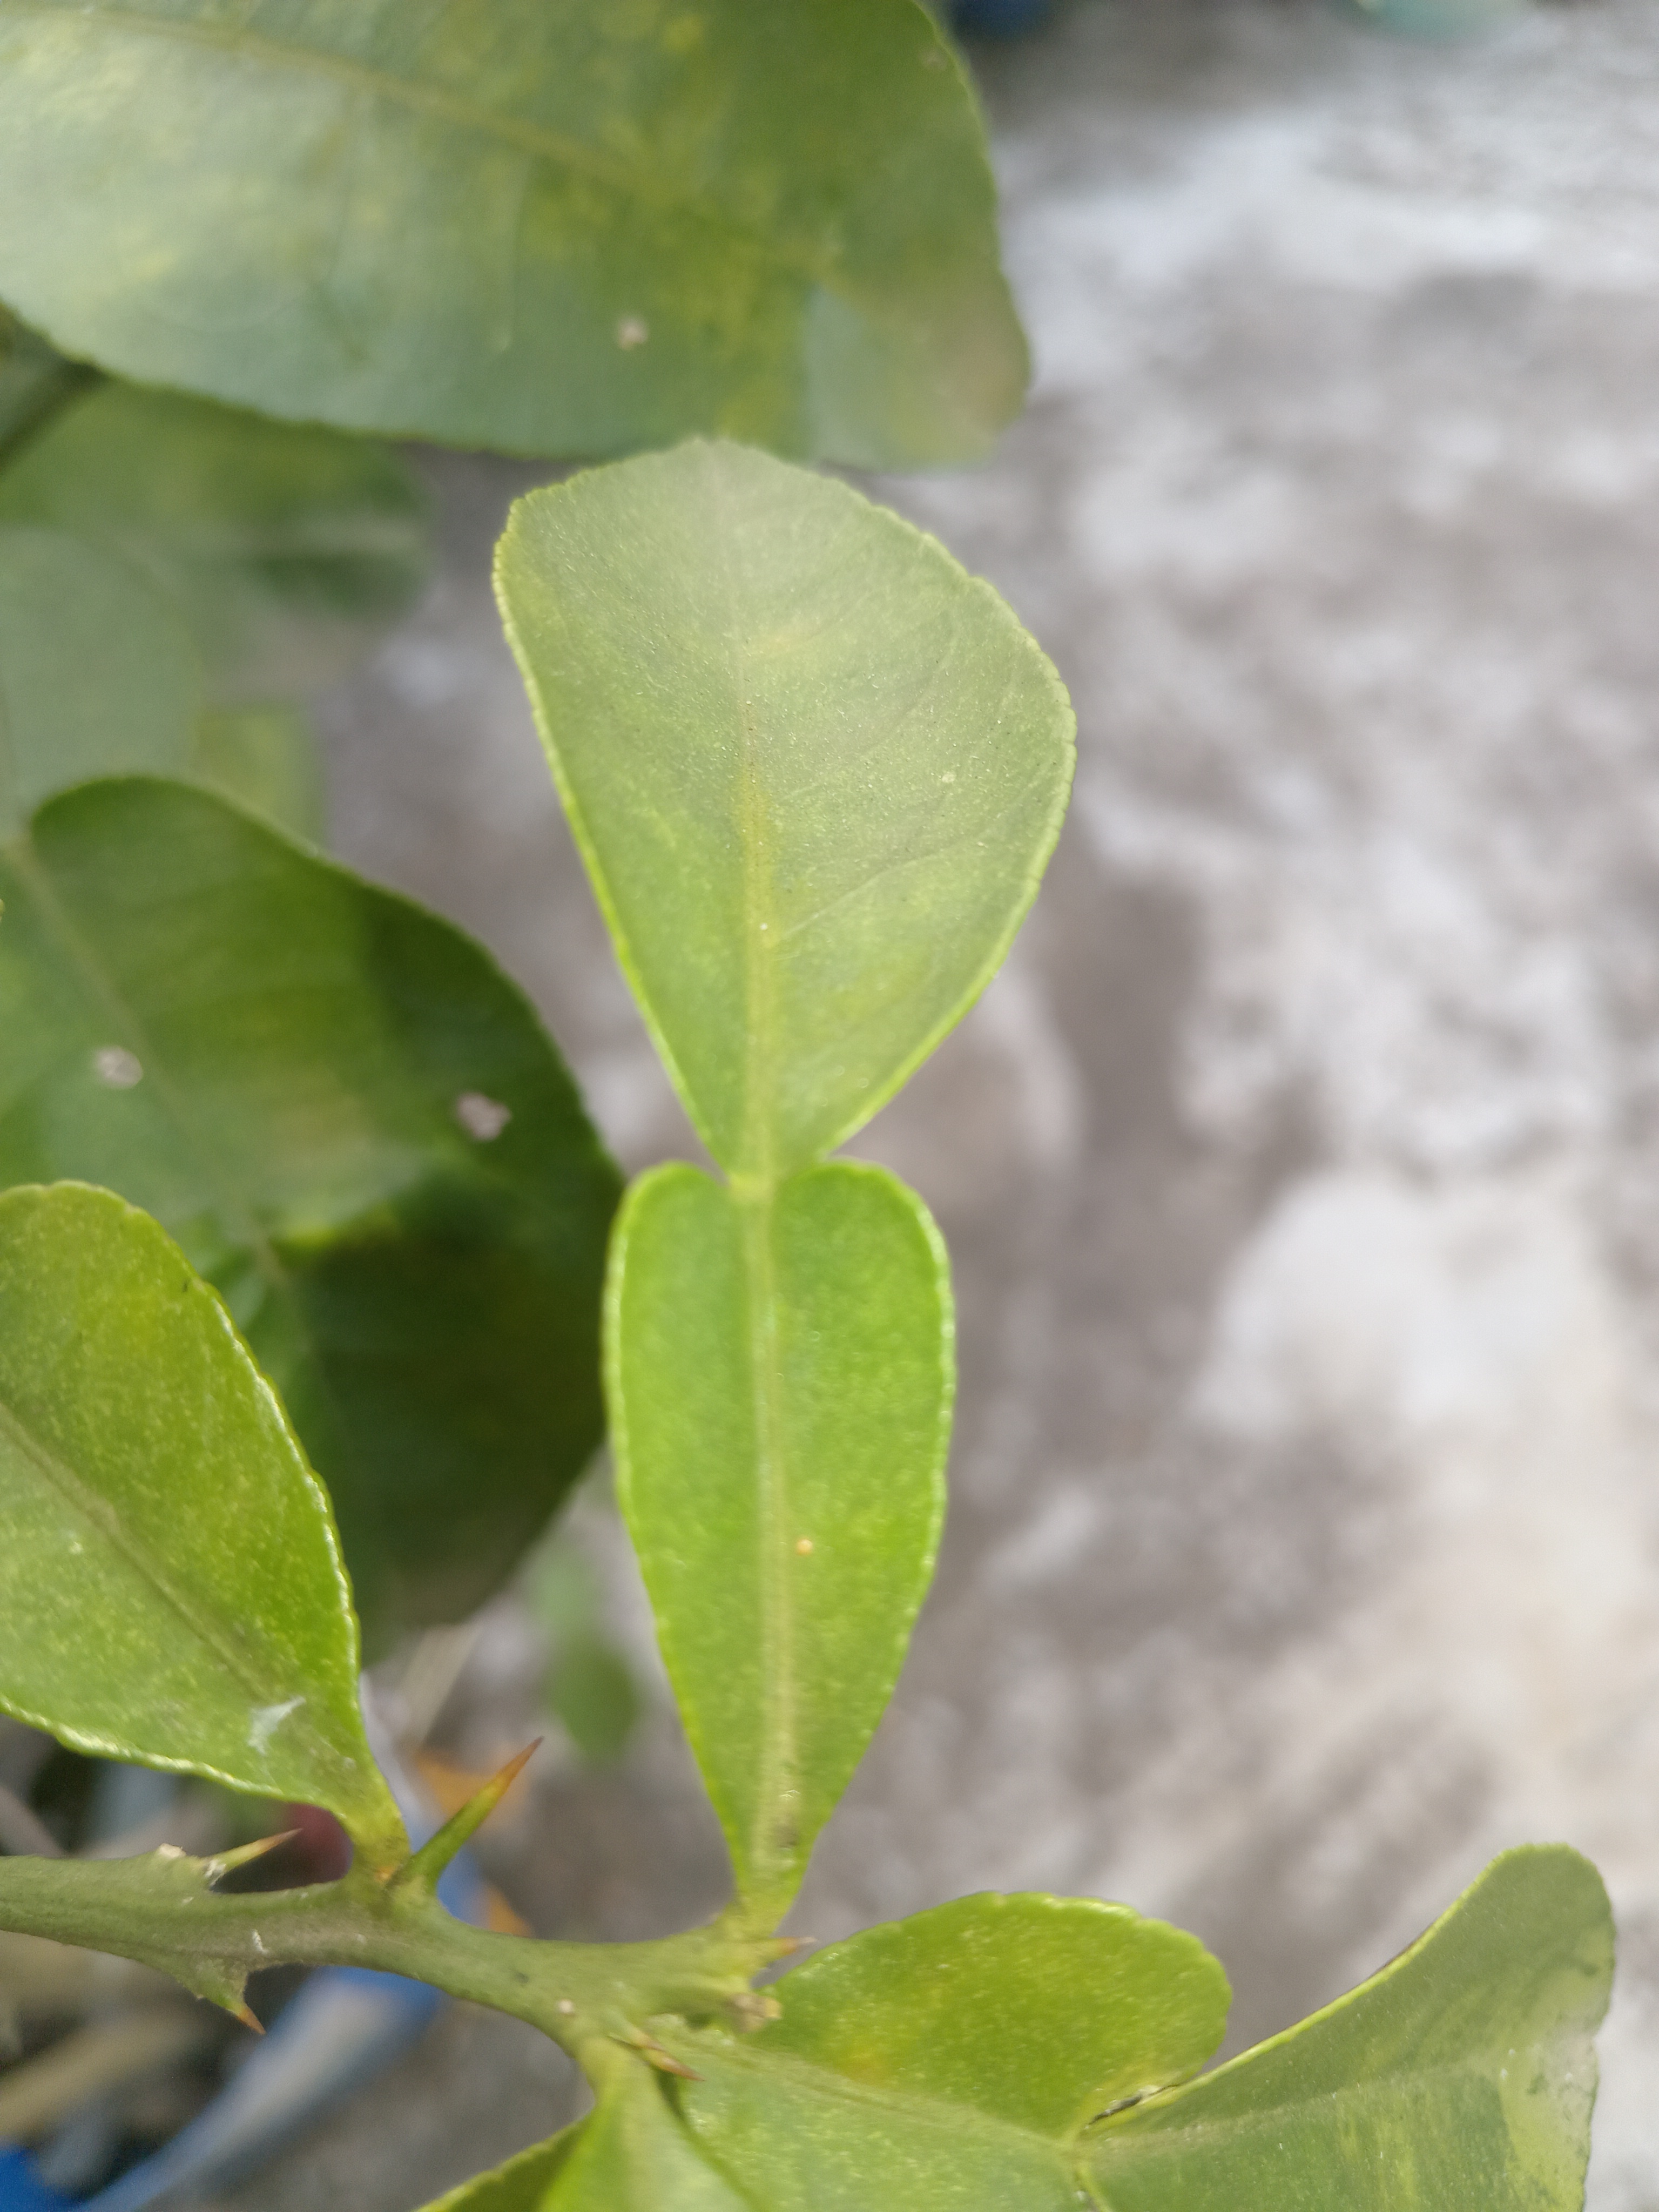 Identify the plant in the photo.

lemon
